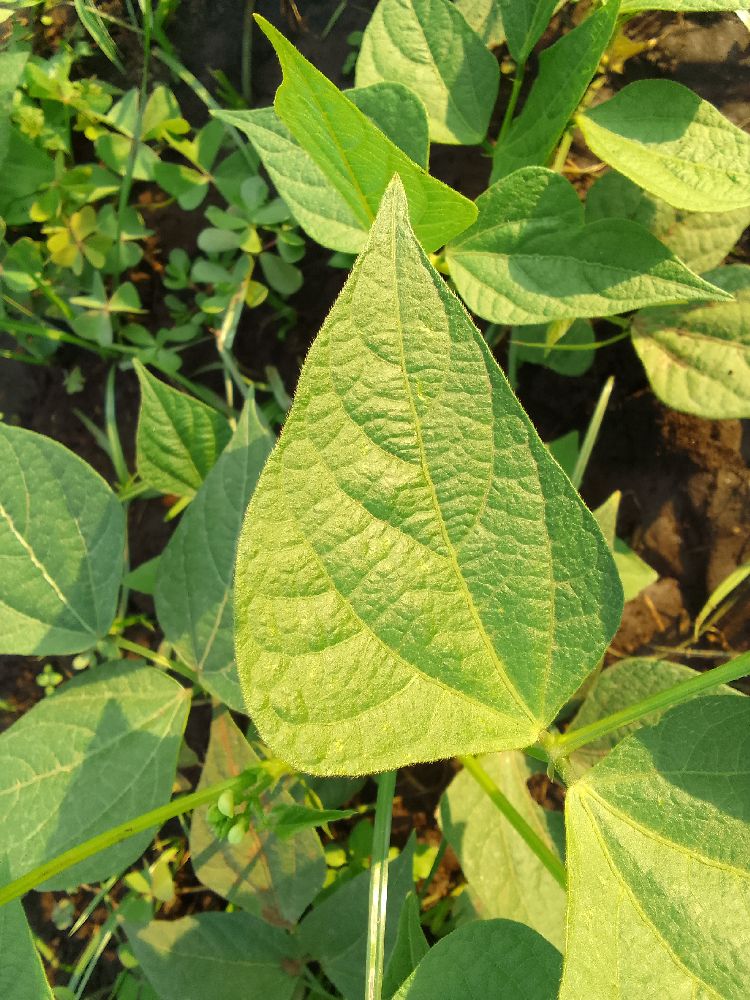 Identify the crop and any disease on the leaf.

common bean, healthy
